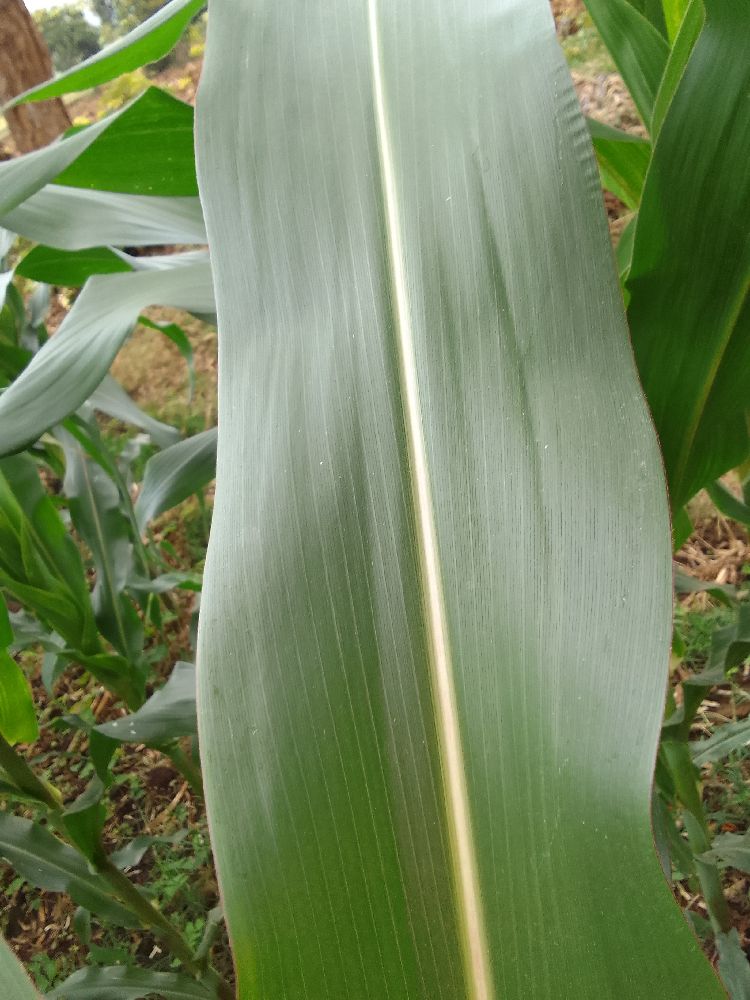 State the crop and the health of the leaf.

maize, healthy
